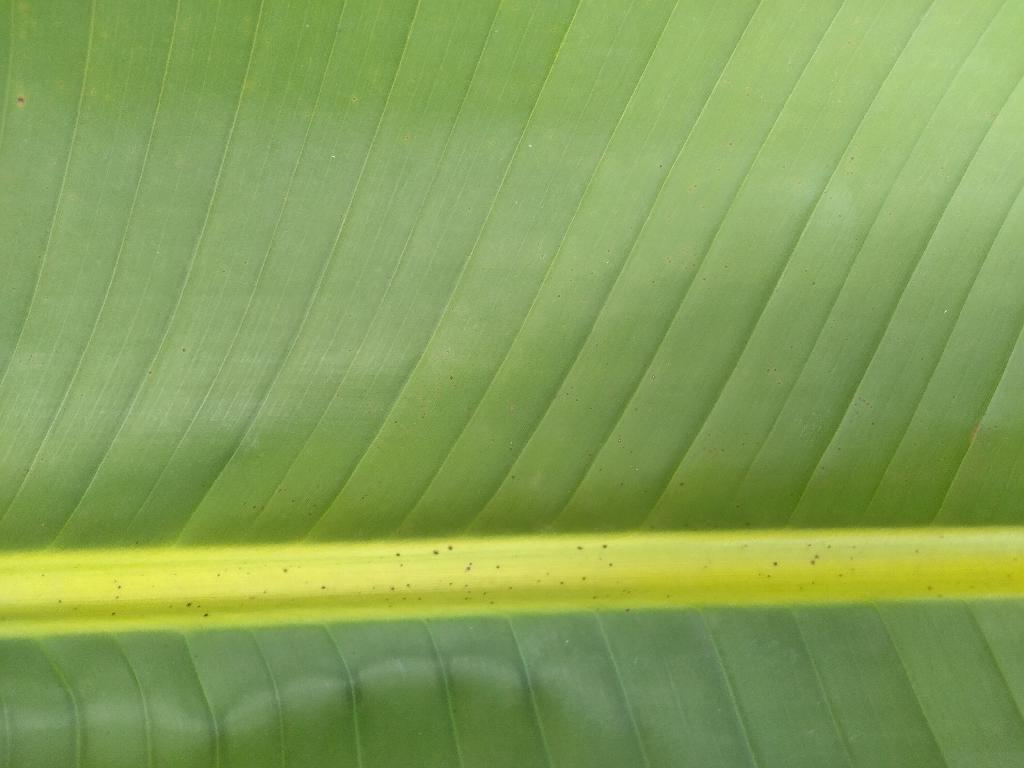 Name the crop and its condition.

banana, healthy
